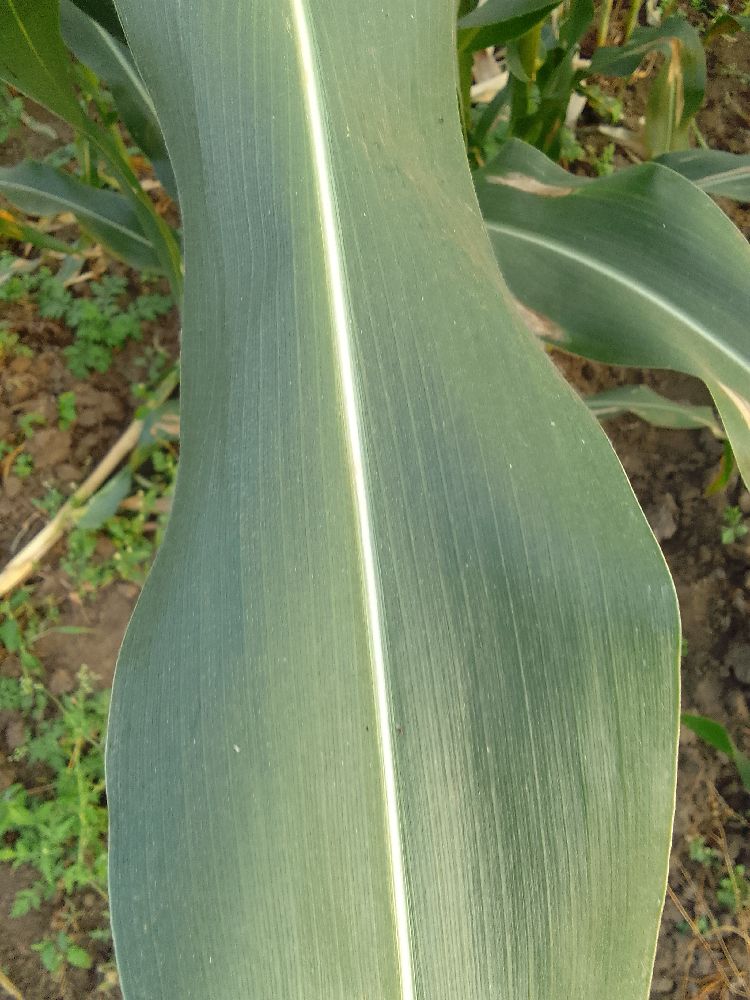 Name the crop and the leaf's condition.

maize, healthy
